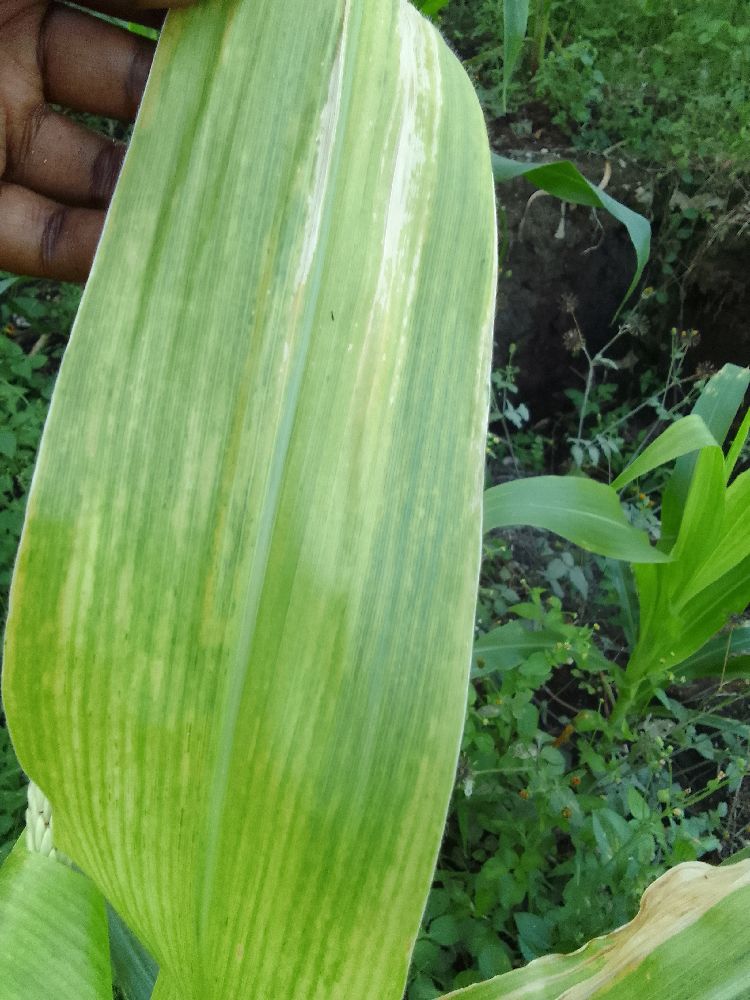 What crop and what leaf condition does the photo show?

maize, maize lethal necrosis
